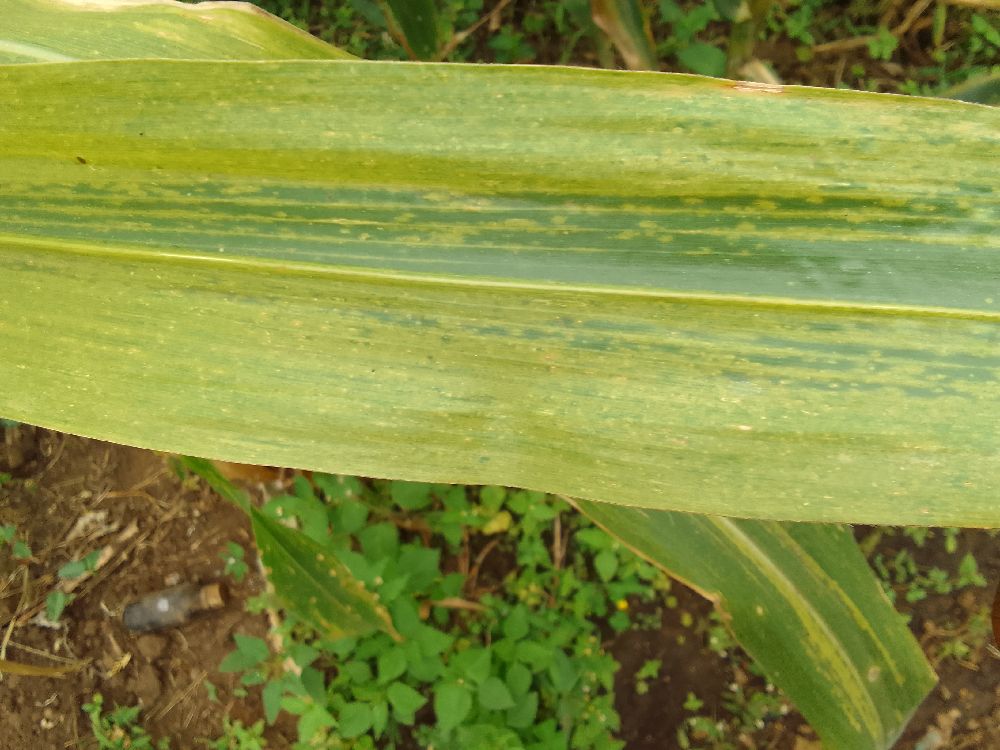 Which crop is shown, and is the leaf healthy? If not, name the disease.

maize, maize lethal necrosis
